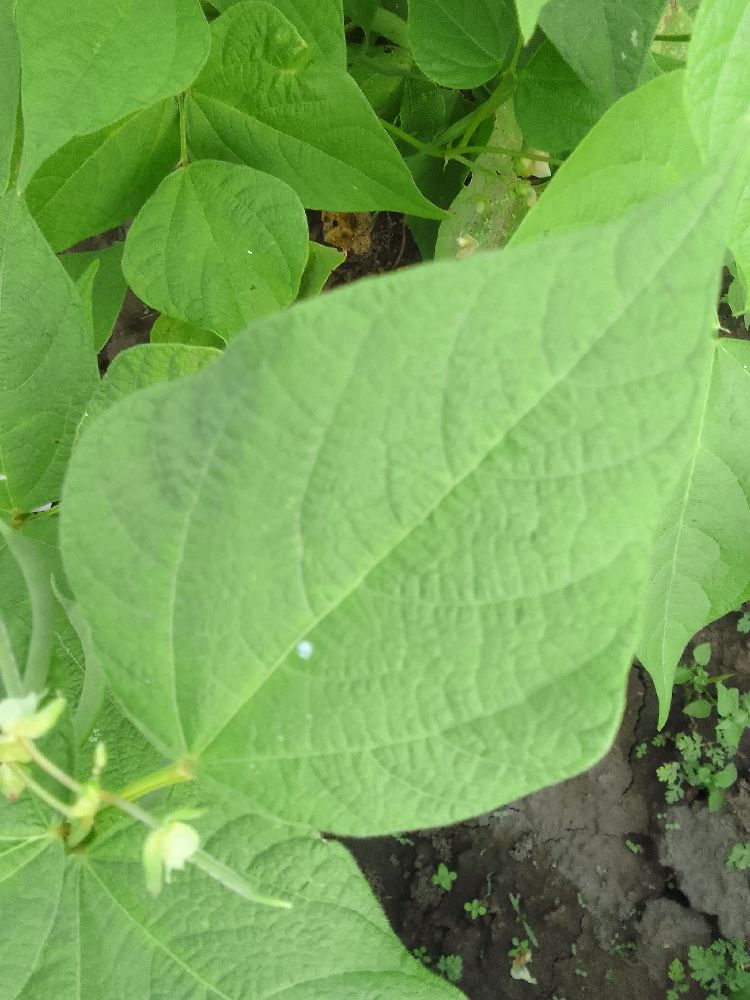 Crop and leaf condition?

common bean, healthy
